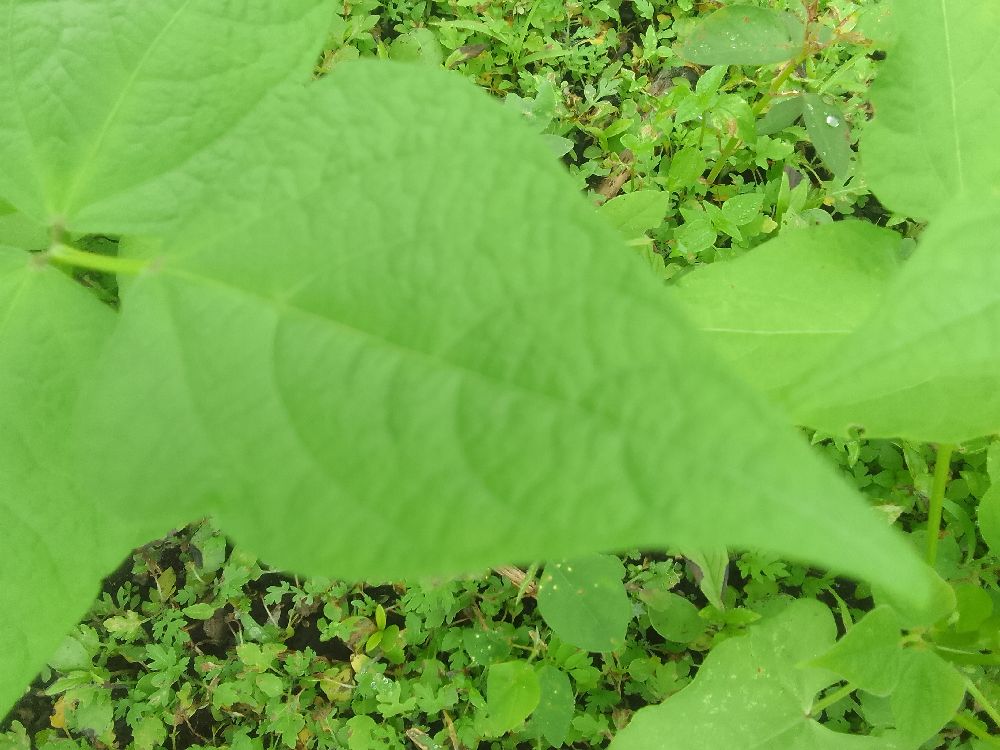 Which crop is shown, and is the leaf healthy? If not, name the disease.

common bean, healthy
